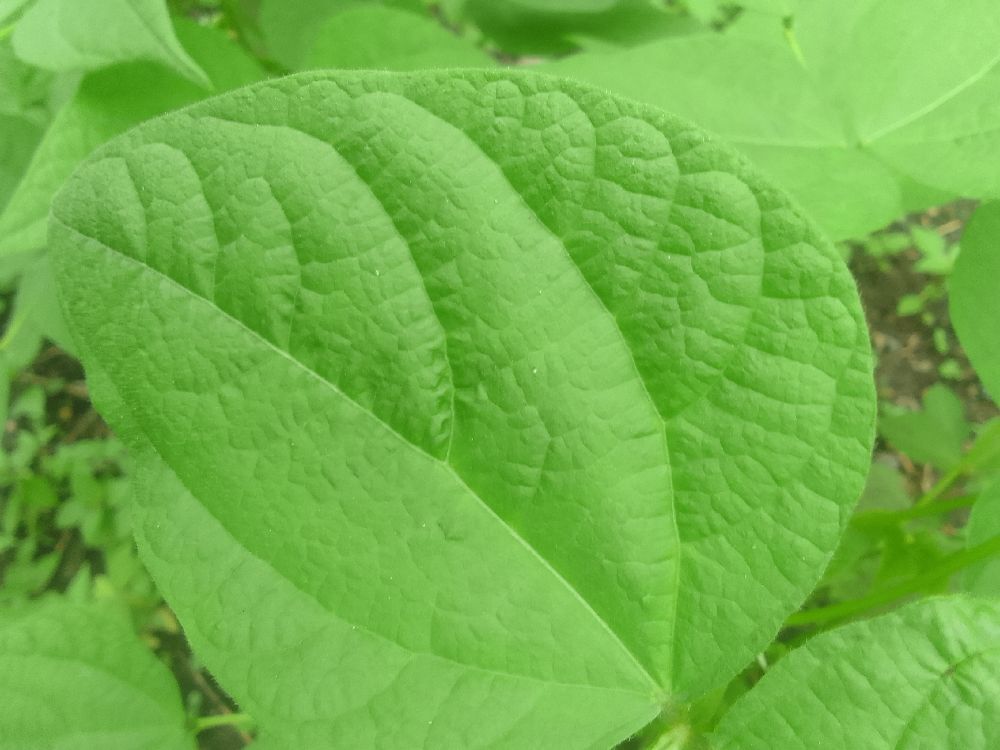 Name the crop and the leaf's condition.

common bean, healthy
